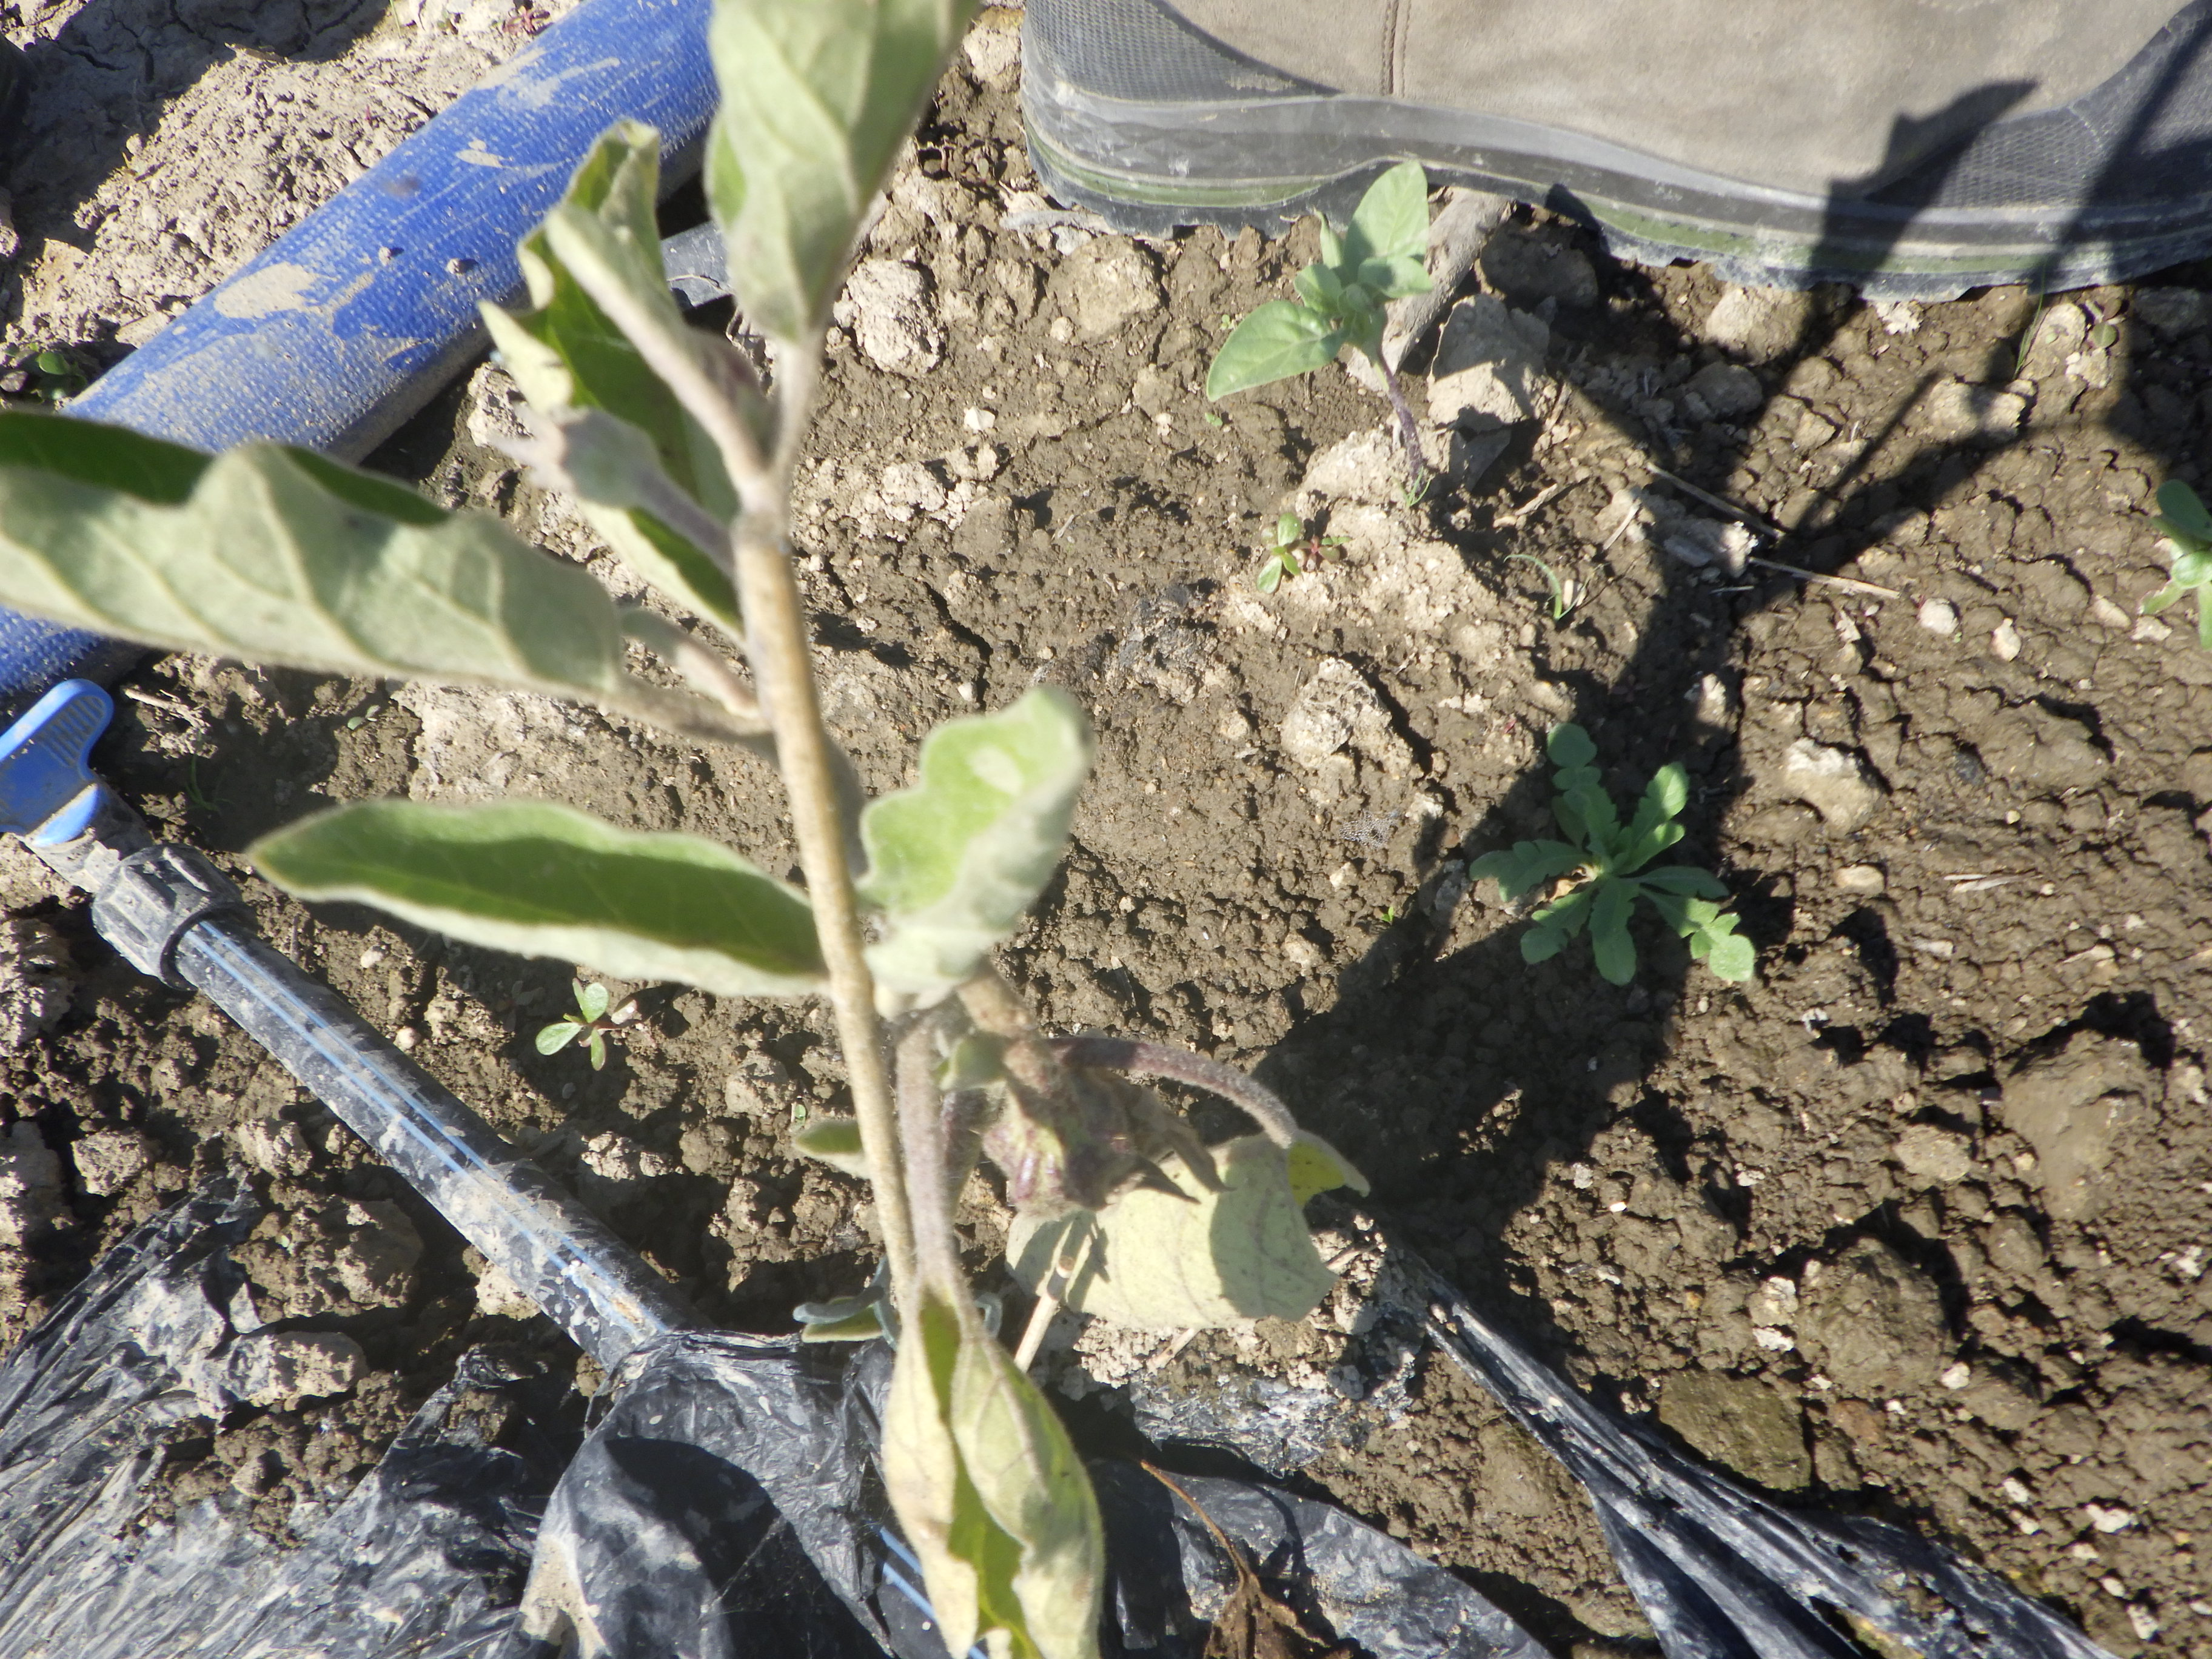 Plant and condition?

aubergine, aphids, excess water
